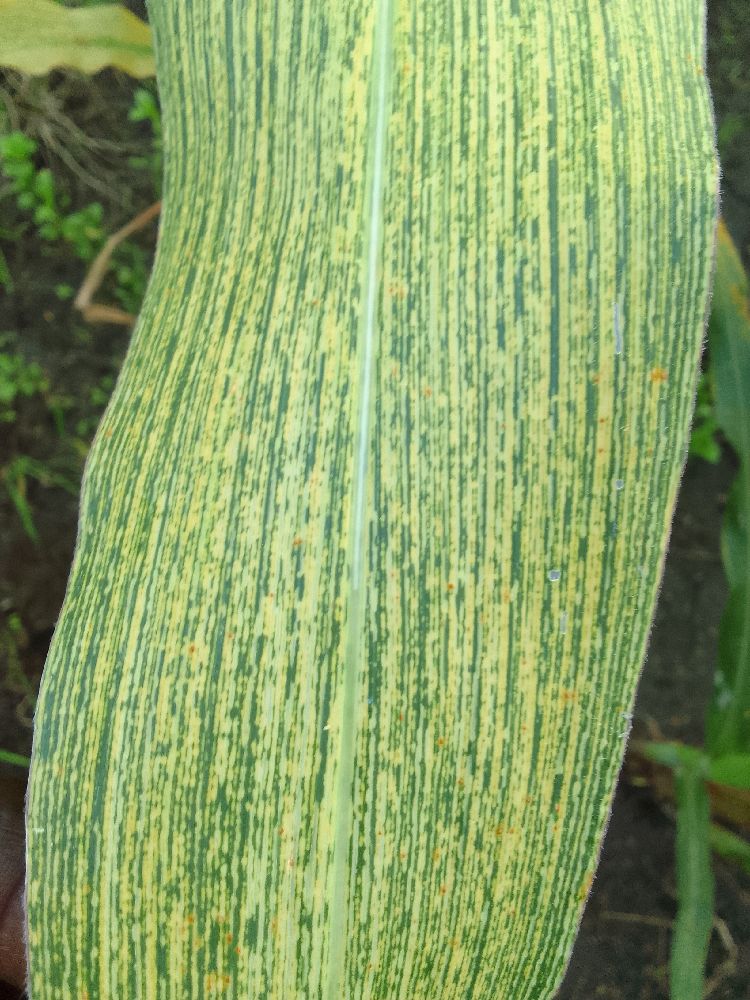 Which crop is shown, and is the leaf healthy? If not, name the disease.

maize, maize streak virus
